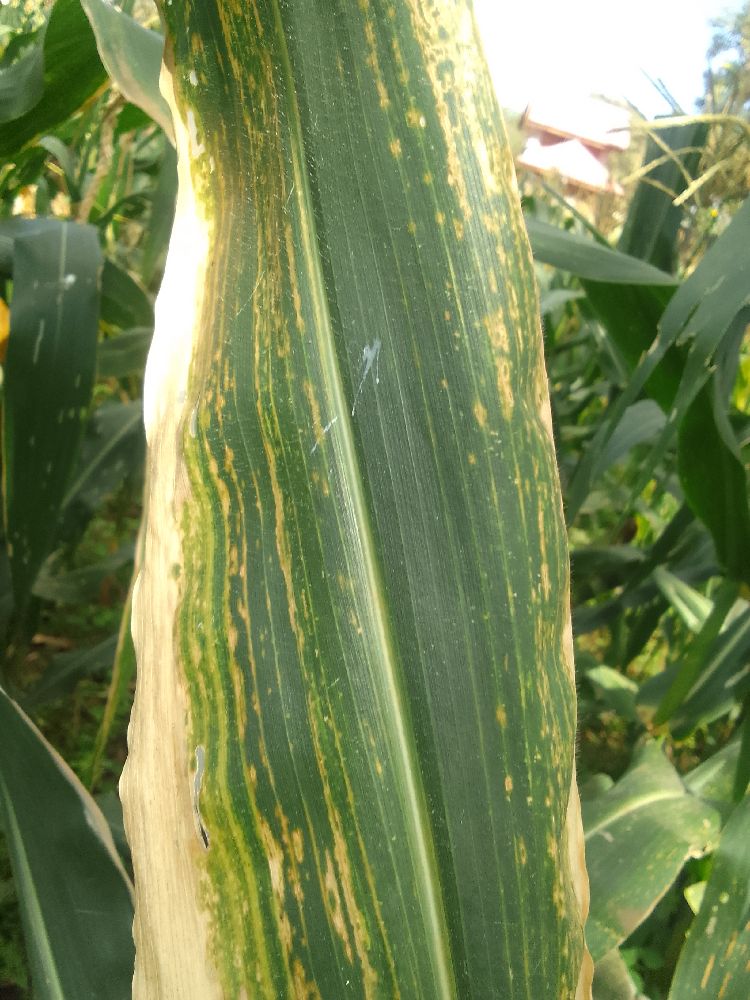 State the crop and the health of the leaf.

maize, maize lethal necrosis
